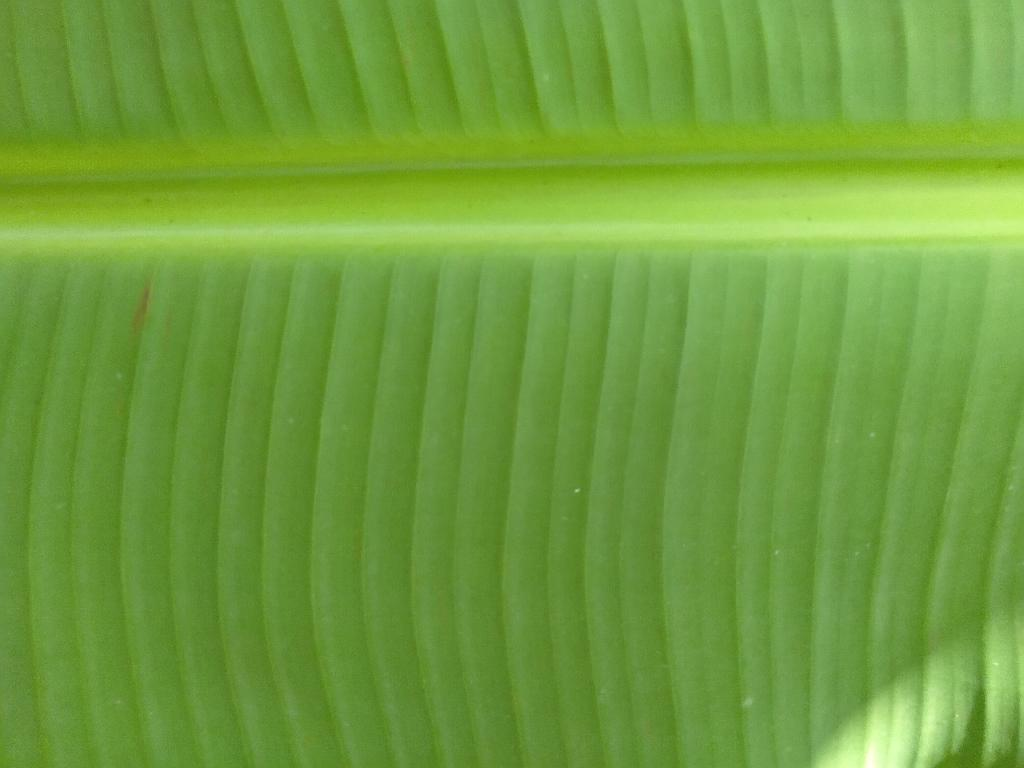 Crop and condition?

banana, healthy
